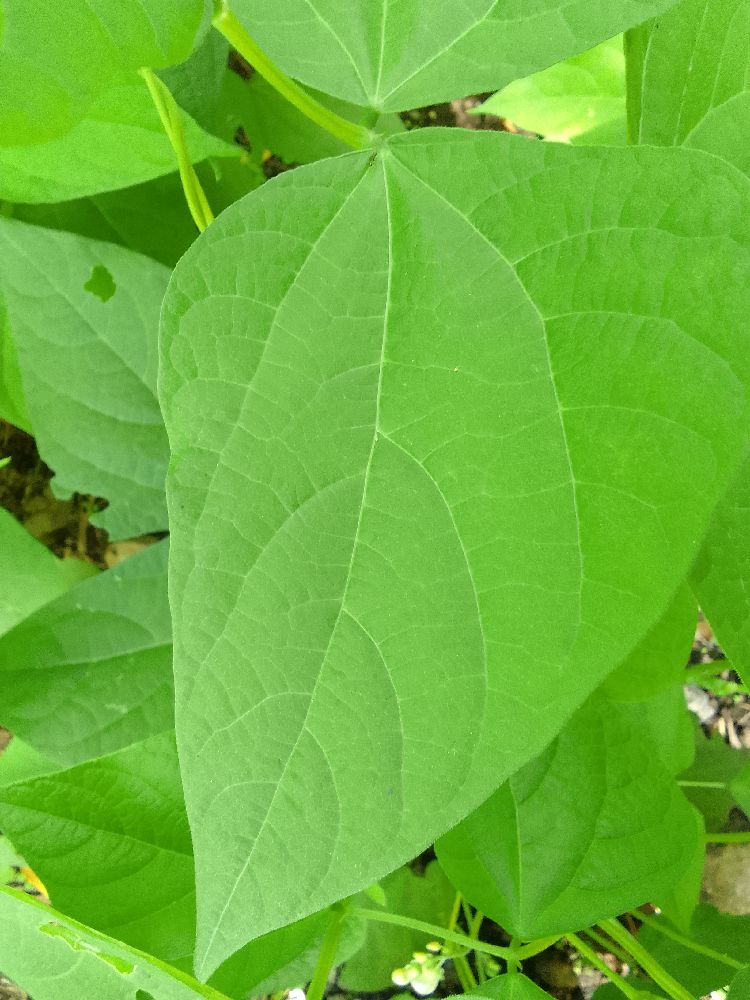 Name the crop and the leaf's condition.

common bean, healthy
